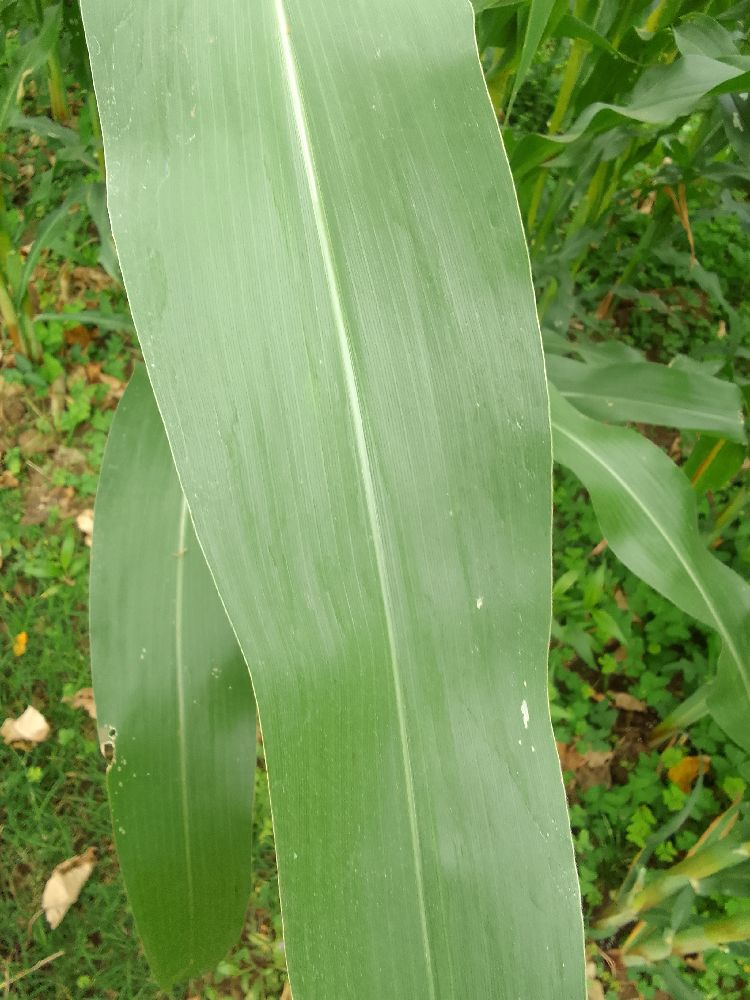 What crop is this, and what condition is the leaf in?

maize, healthy
